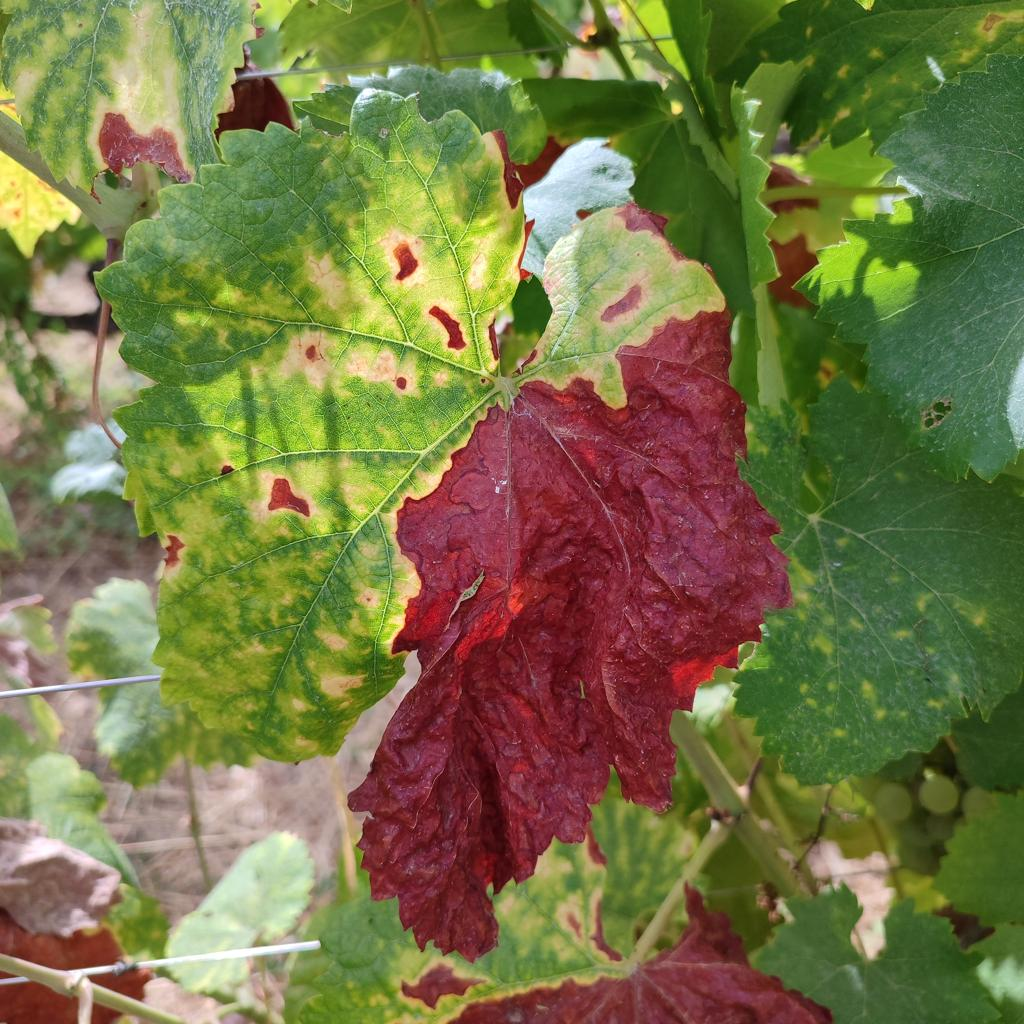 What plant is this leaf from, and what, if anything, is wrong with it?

grapevine, esca complex
